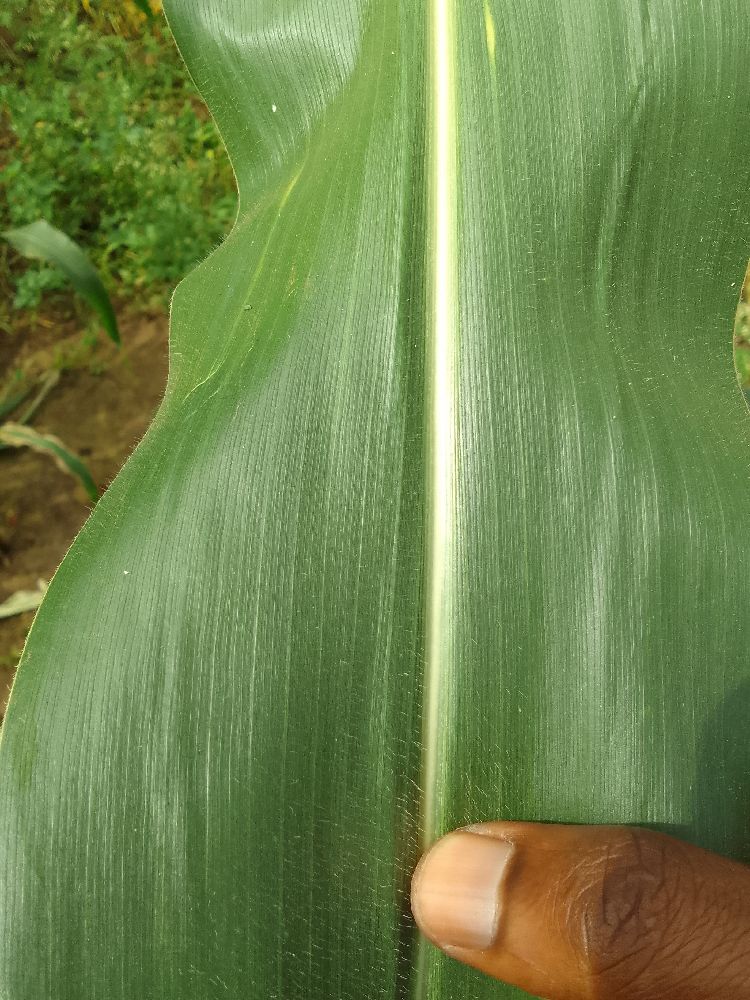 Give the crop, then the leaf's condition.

maize, healthy
